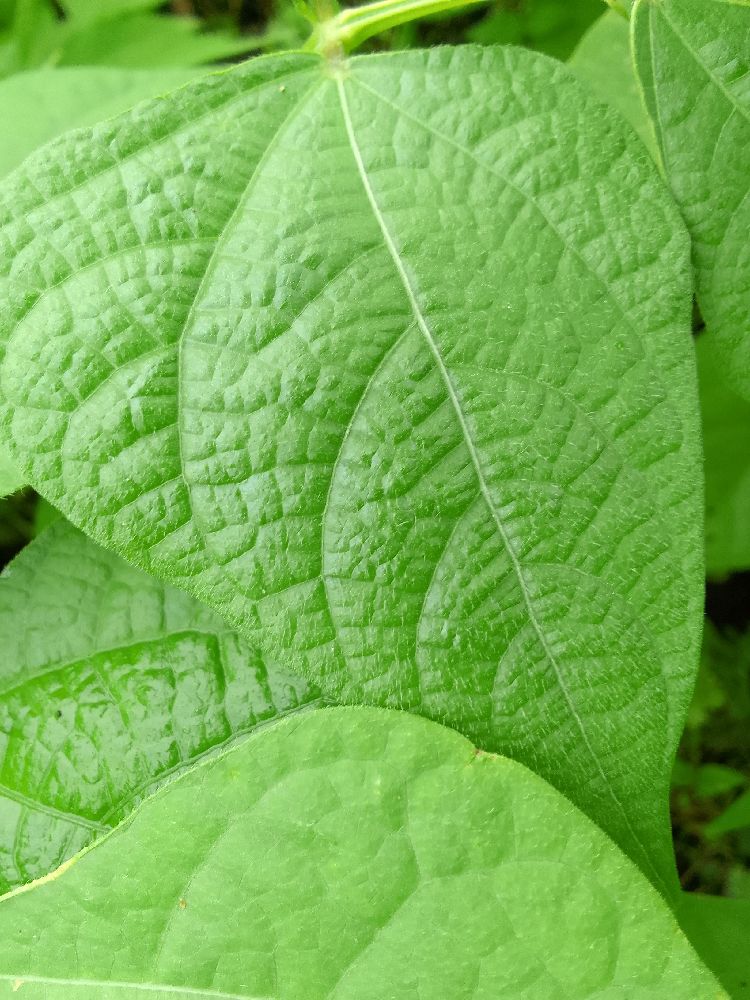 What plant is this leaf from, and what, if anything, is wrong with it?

maize, healthy
